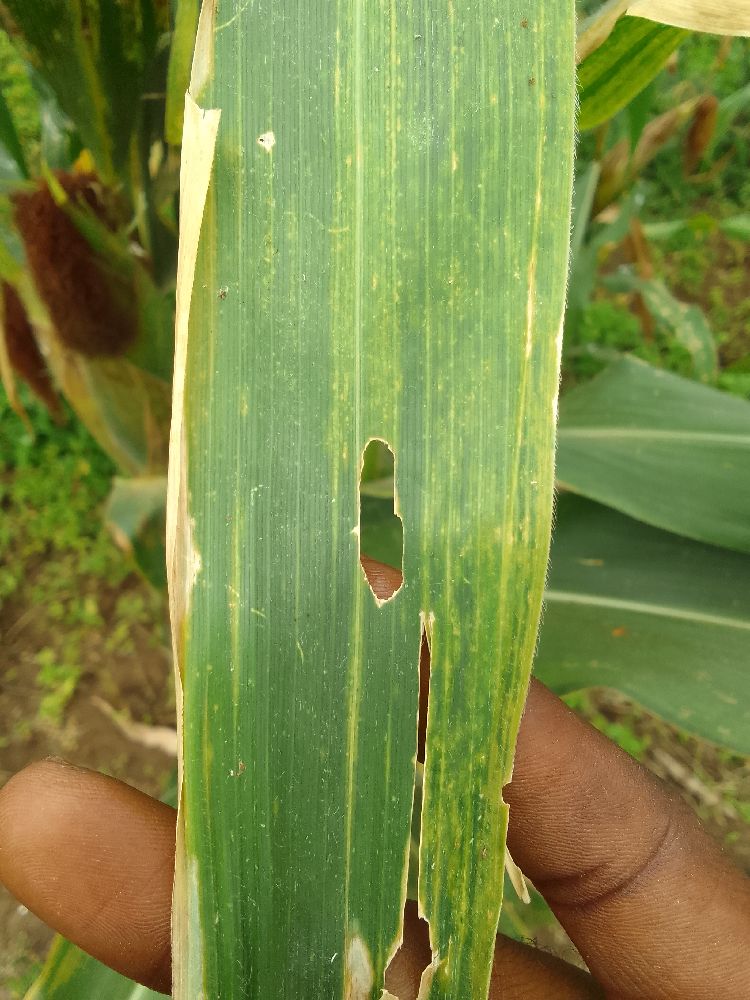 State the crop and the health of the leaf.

maize, maize lethal necrosis
